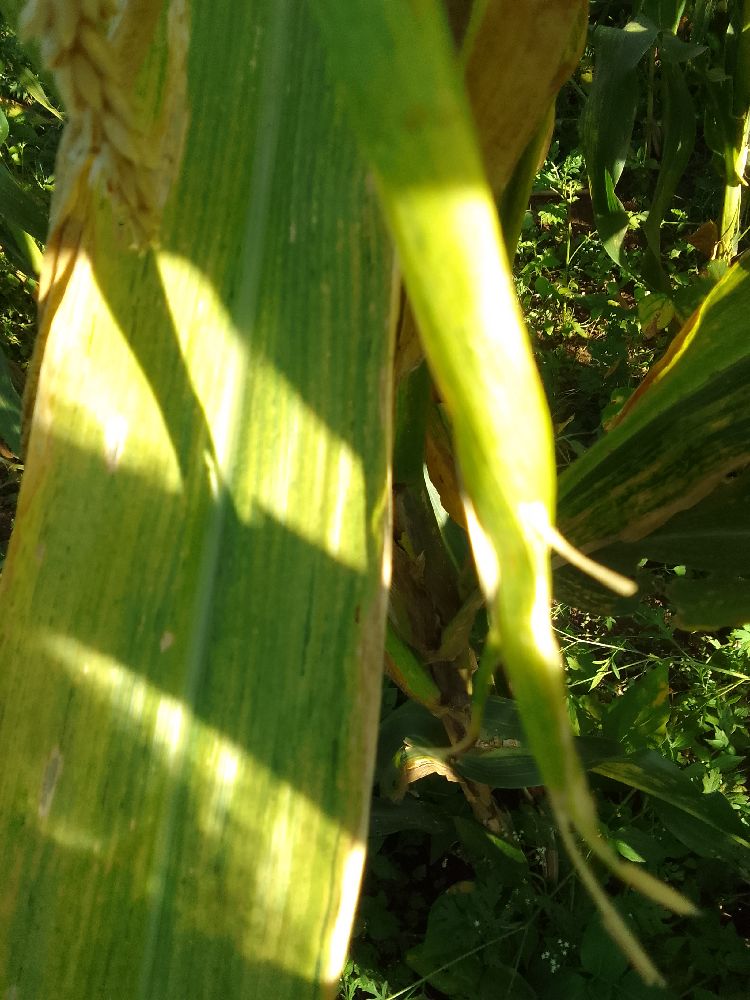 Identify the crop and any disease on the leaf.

maize, maize lethal necrosis
